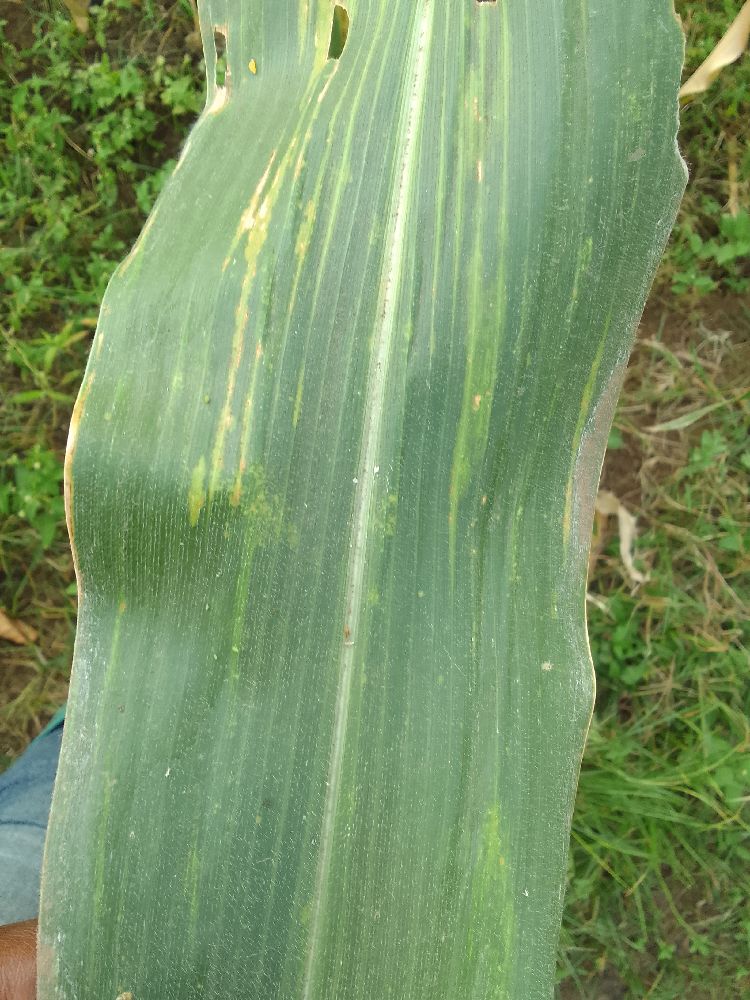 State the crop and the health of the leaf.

maize, maize lethal necrosis
